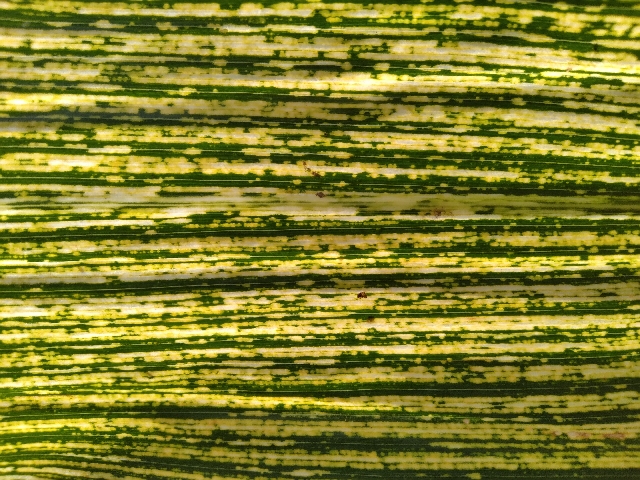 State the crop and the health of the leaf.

maize, maize streak virus
